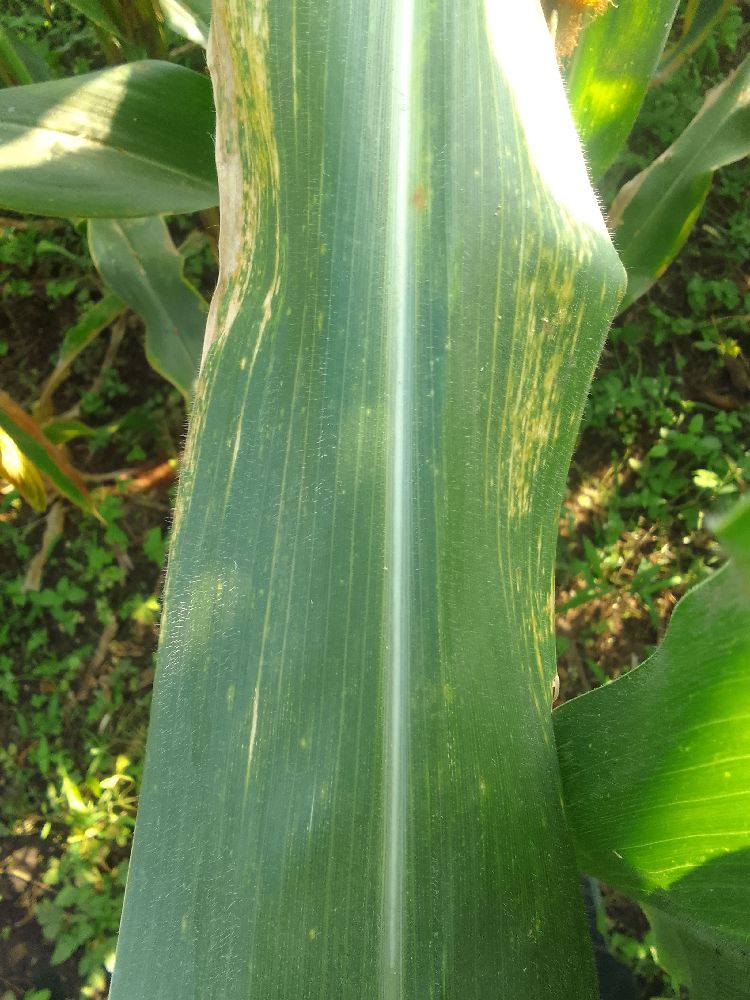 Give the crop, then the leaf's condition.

maize, maize lethal necrosis
